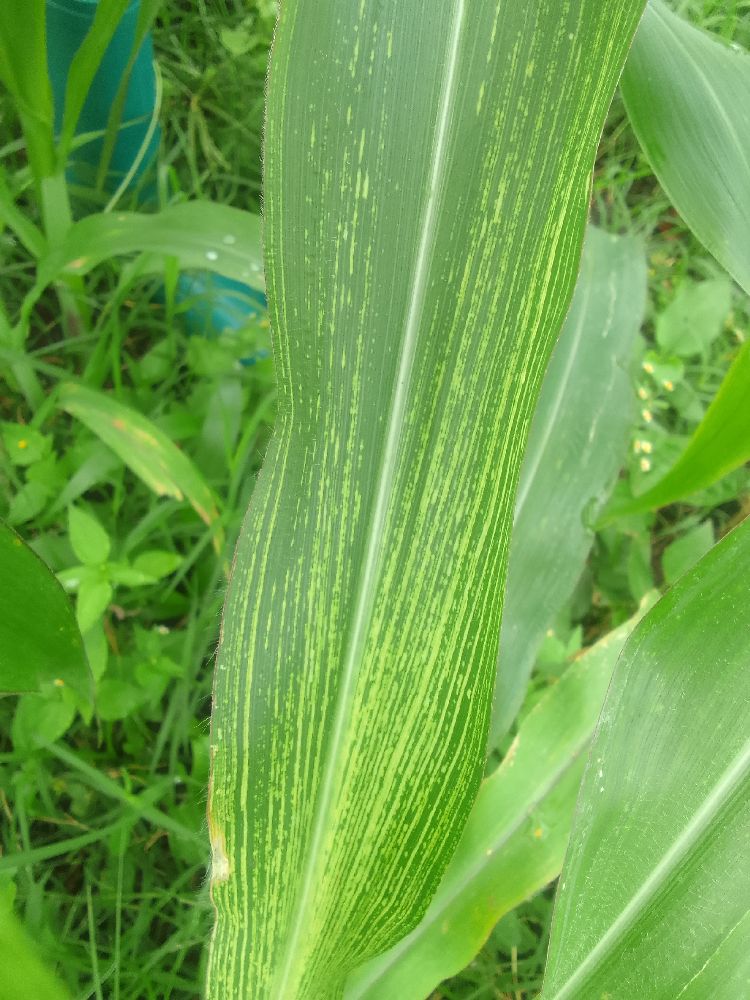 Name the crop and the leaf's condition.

maize, maize streak virus
